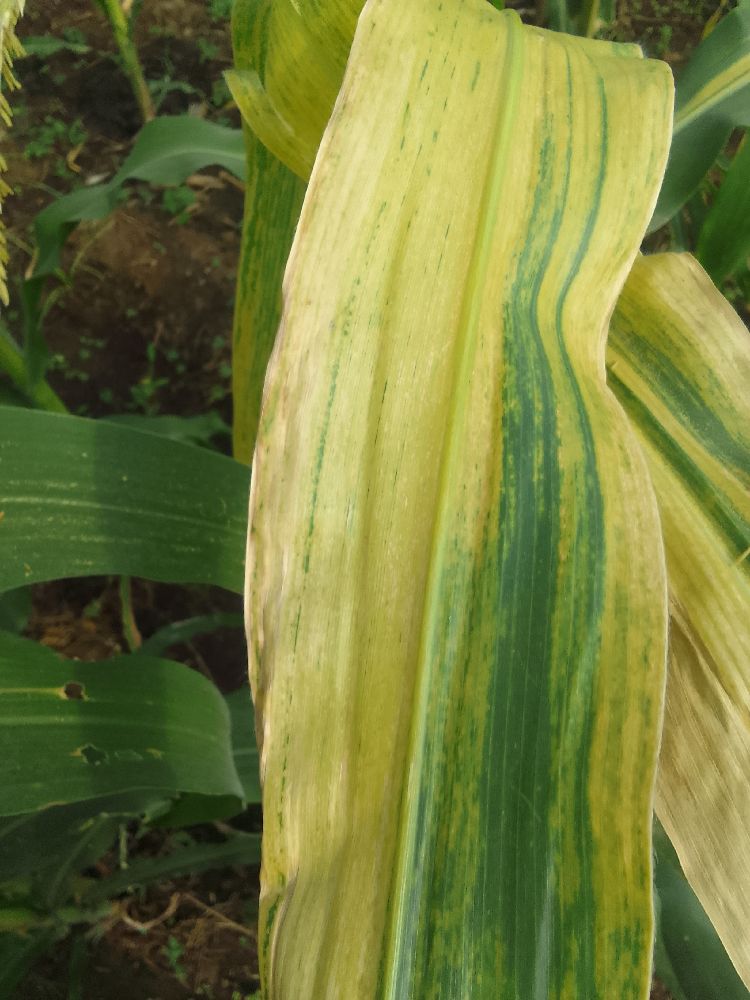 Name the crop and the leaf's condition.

maize, maize lethal necrosis
